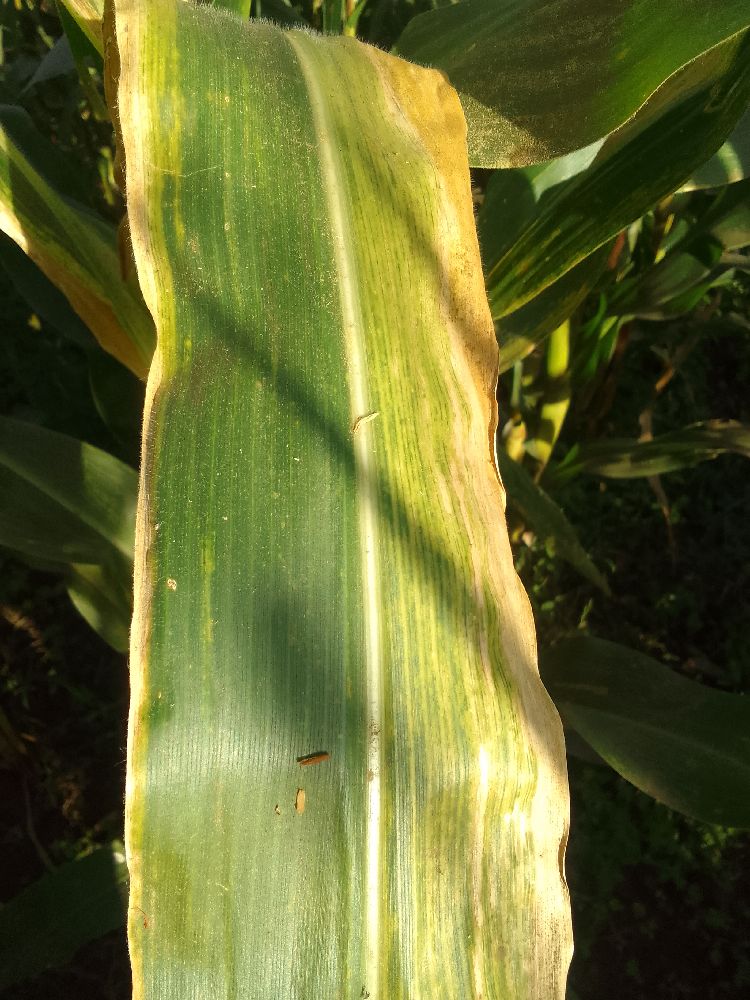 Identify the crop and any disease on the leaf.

maize, maize lethal necrosis
